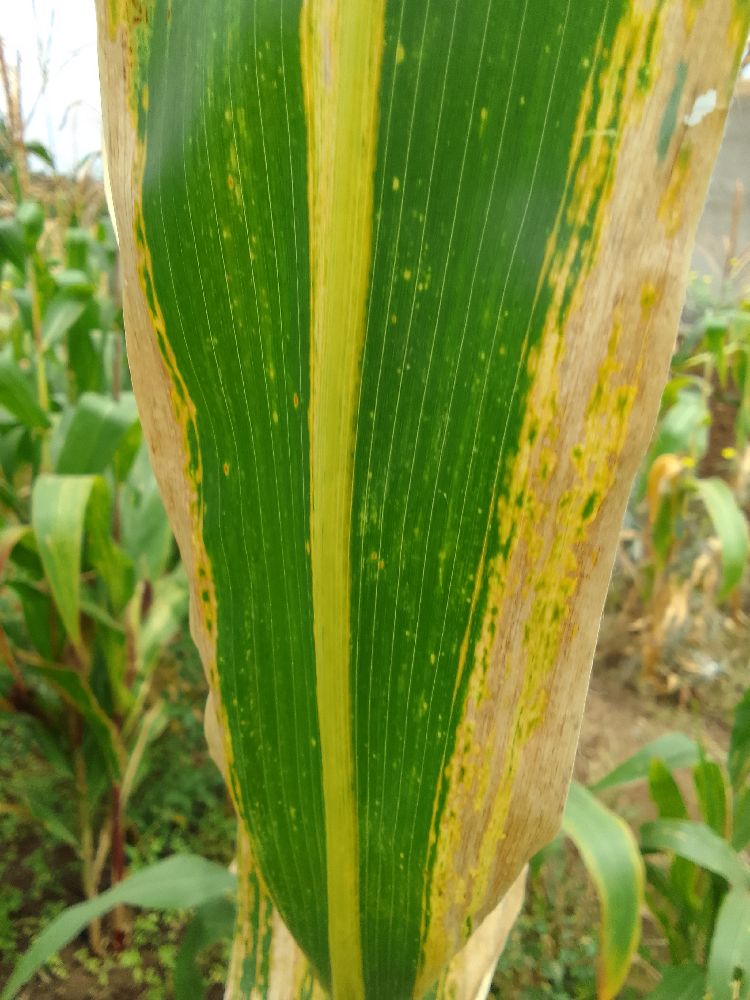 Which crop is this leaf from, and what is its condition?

maize, maize lethal necrosis
